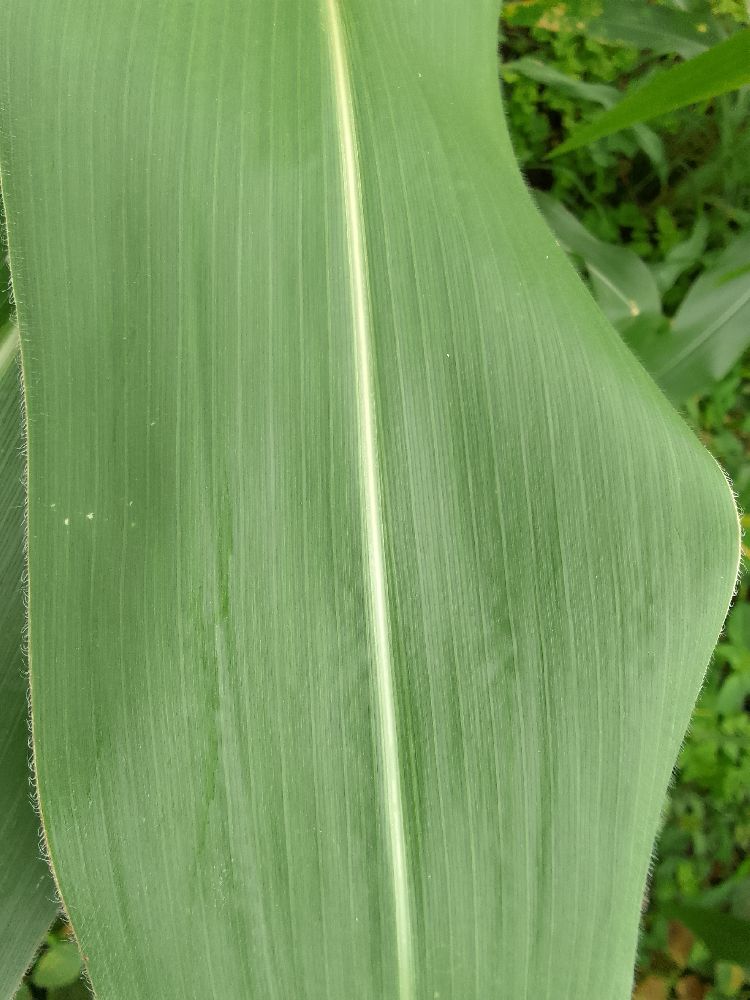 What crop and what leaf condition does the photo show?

maize, healthy
